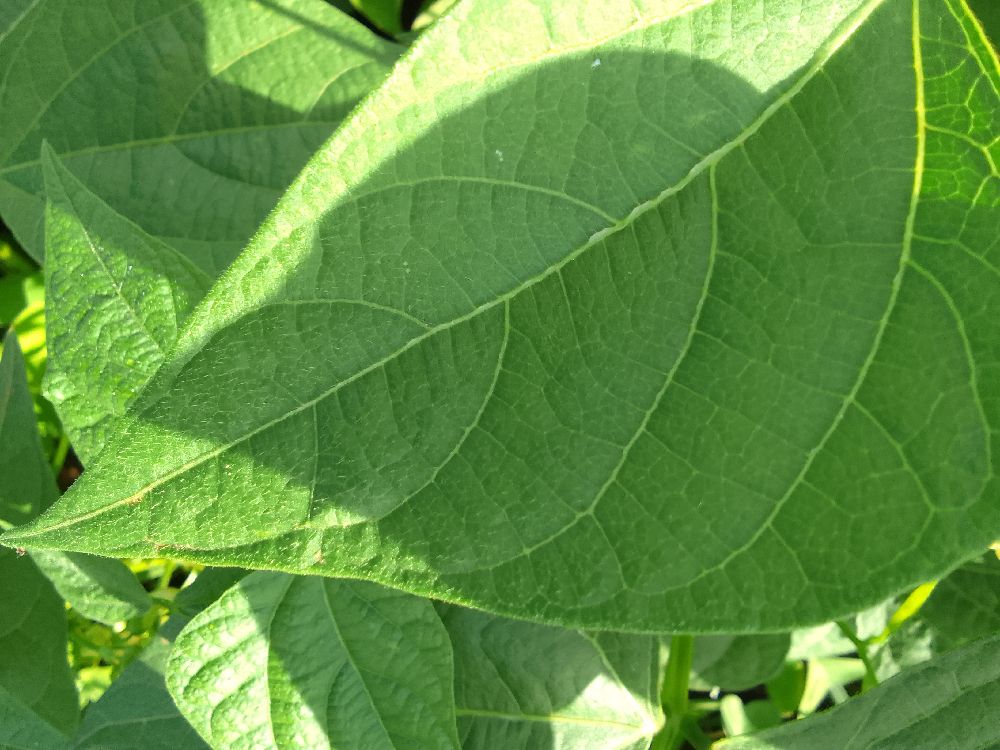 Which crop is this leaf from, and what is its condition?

common bean, healthy
